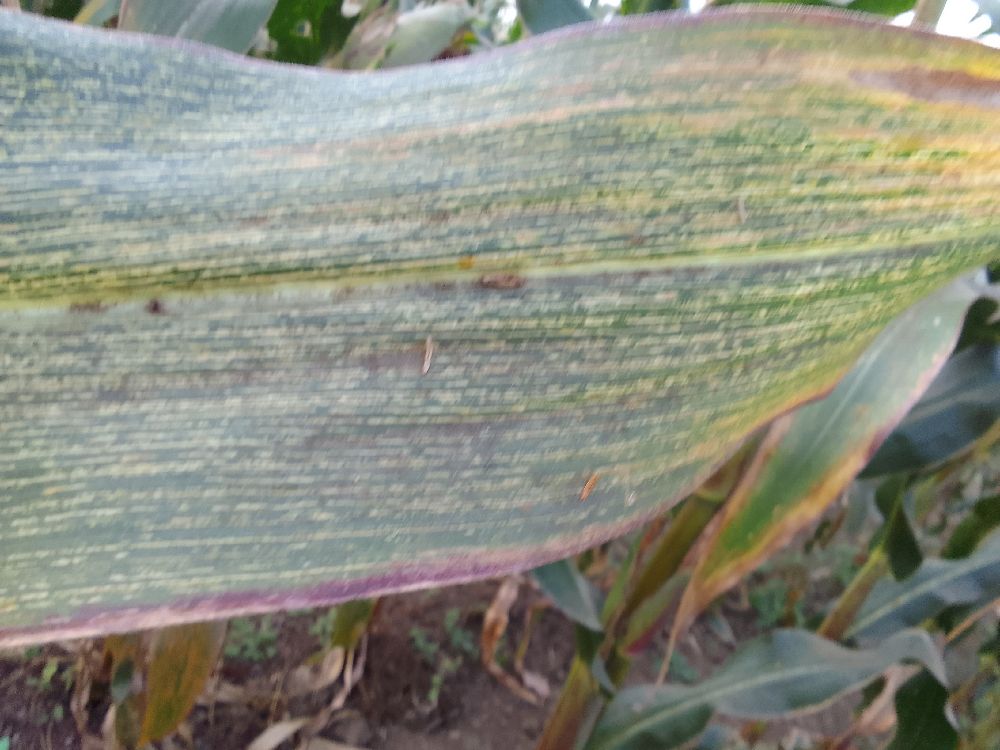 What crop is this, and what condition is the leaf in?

maize, maize streak virus
